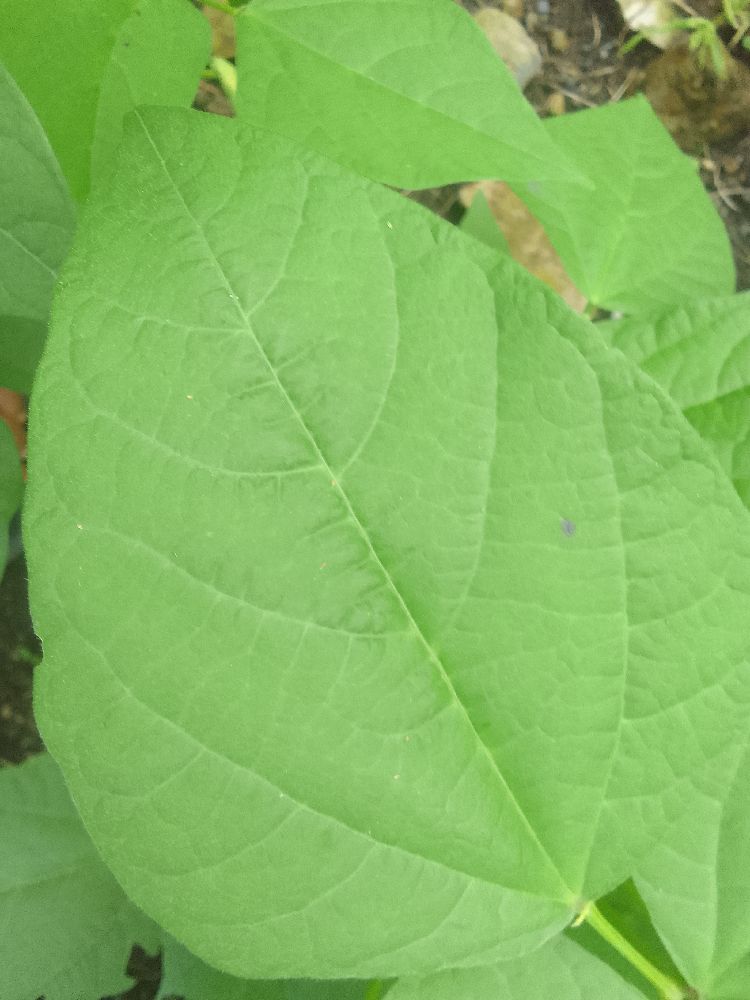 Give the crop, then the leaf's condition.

common bean, healthy
